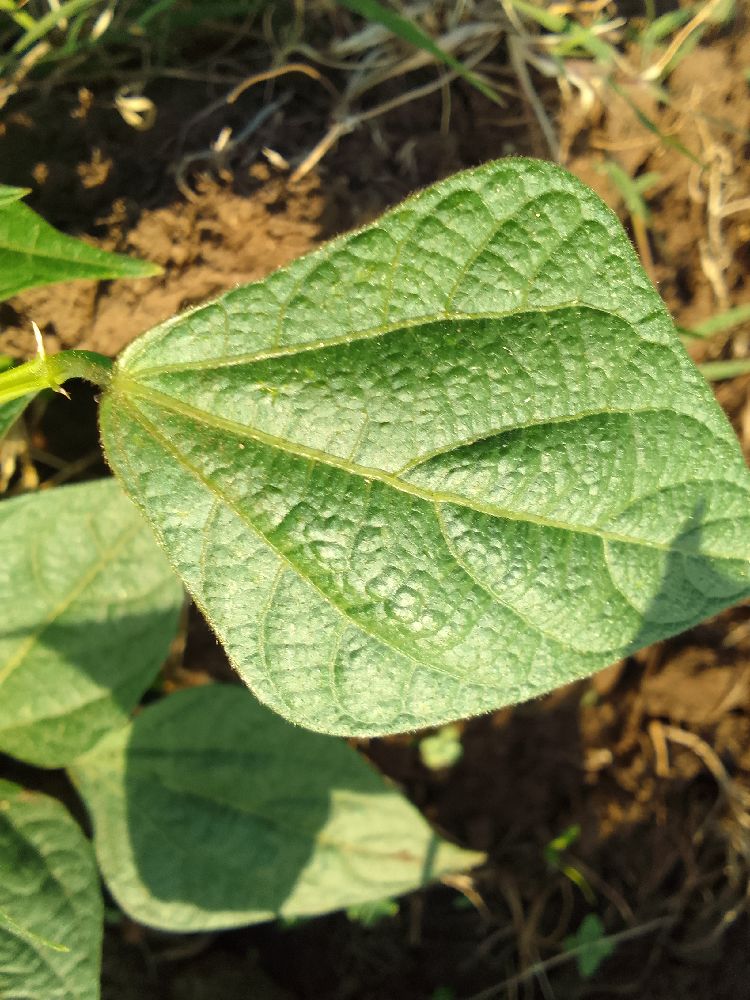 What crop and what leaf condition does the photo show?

common bean, healthy
